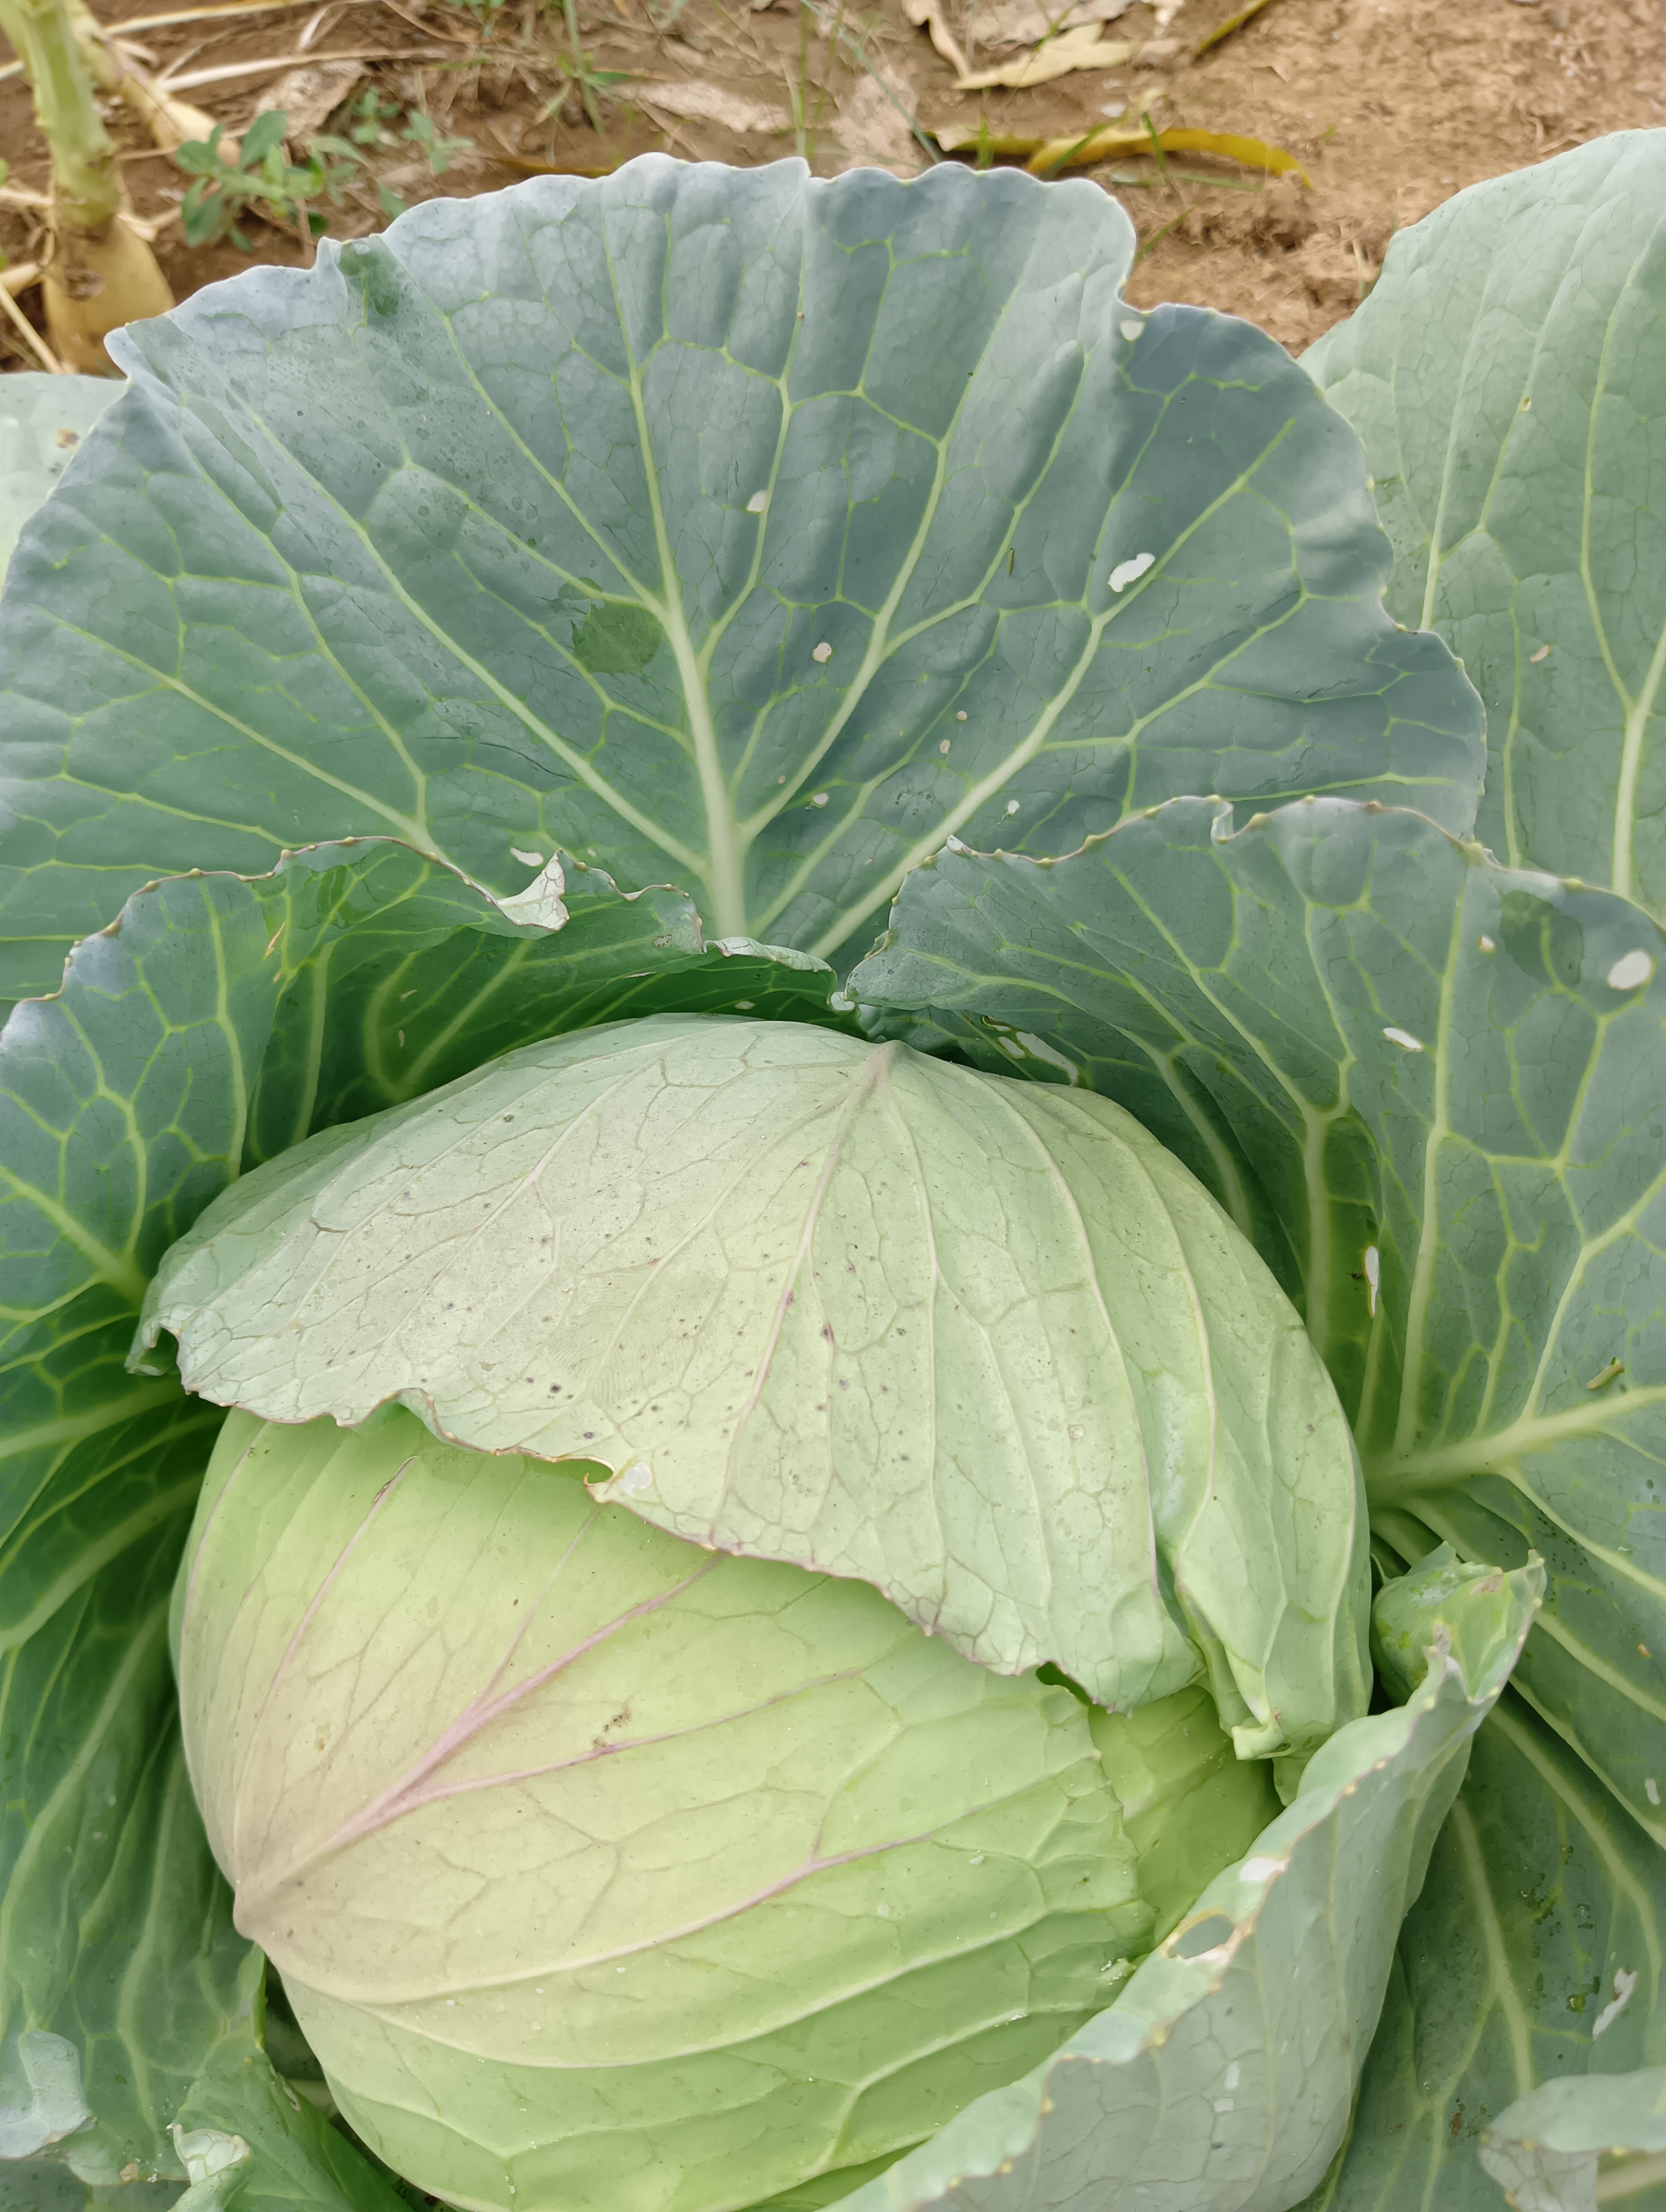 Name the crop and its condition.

cabbage, healthy
